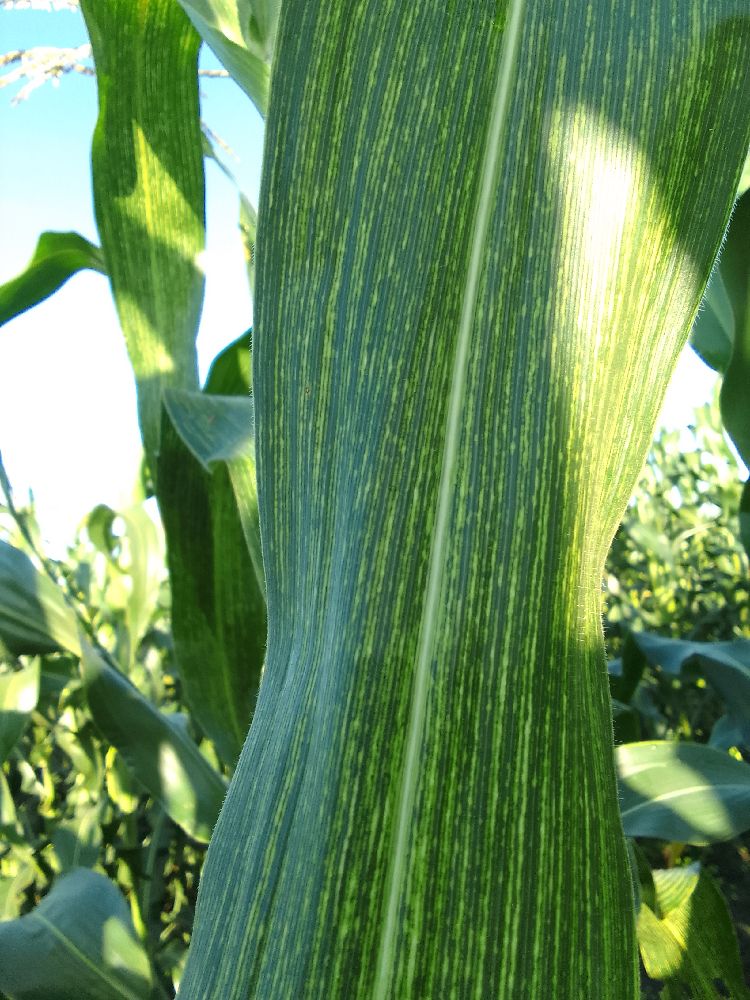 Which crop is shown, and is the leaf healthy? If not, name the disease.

maize, maize streak virus
